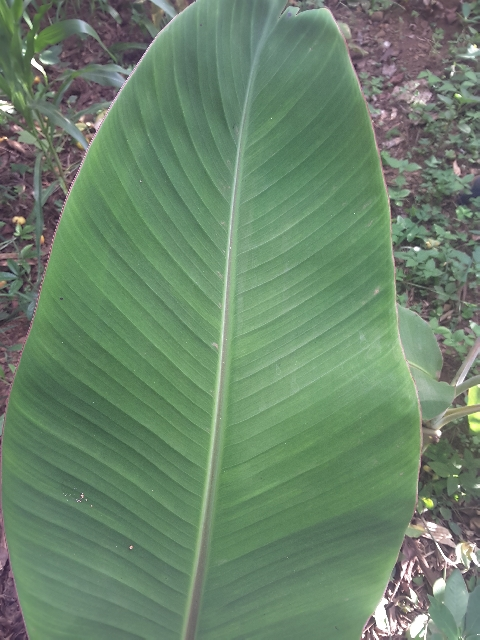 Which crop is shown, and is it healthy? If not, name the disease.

banana, healthy
